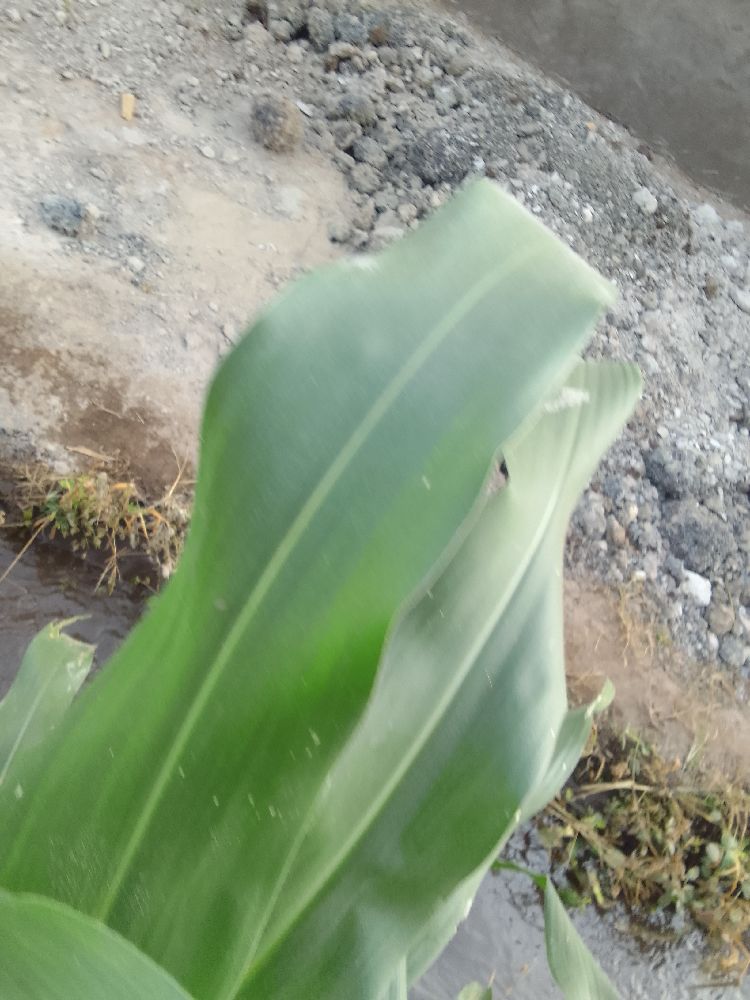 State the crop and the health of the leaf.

maize, healthy
